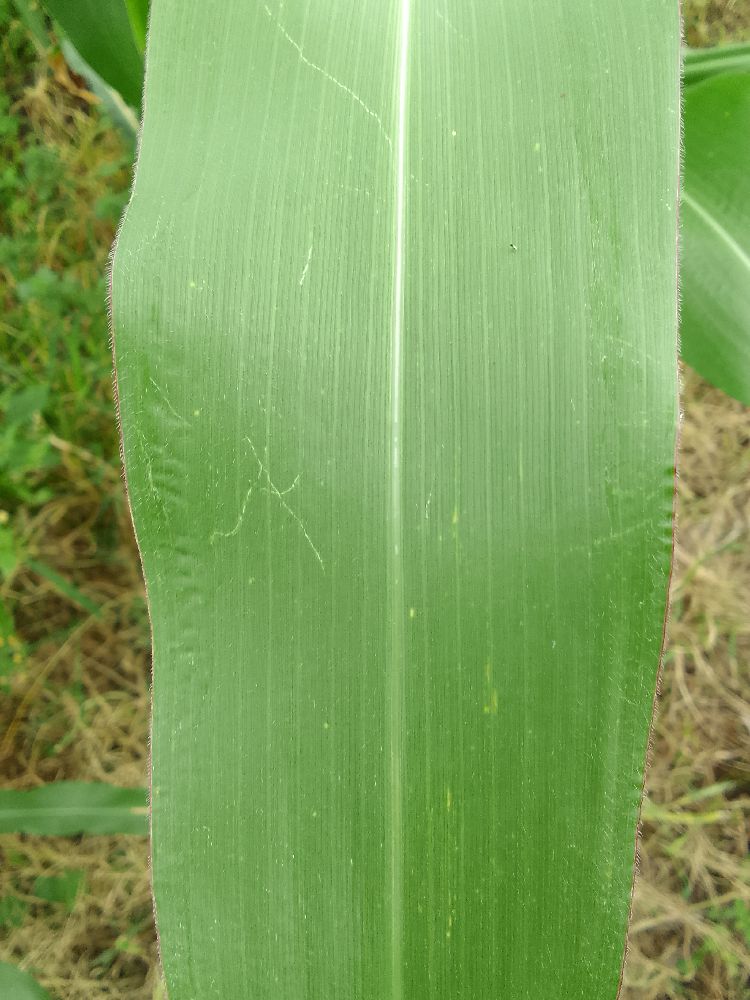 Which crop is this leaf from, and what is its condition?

maize, healthy
